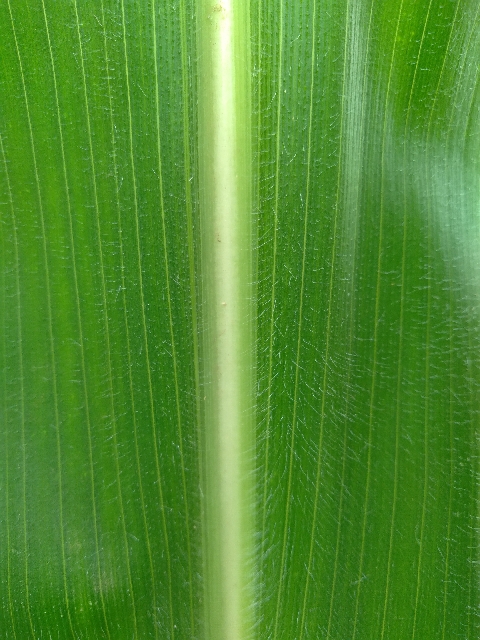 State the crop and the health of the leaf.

maize, healthy
